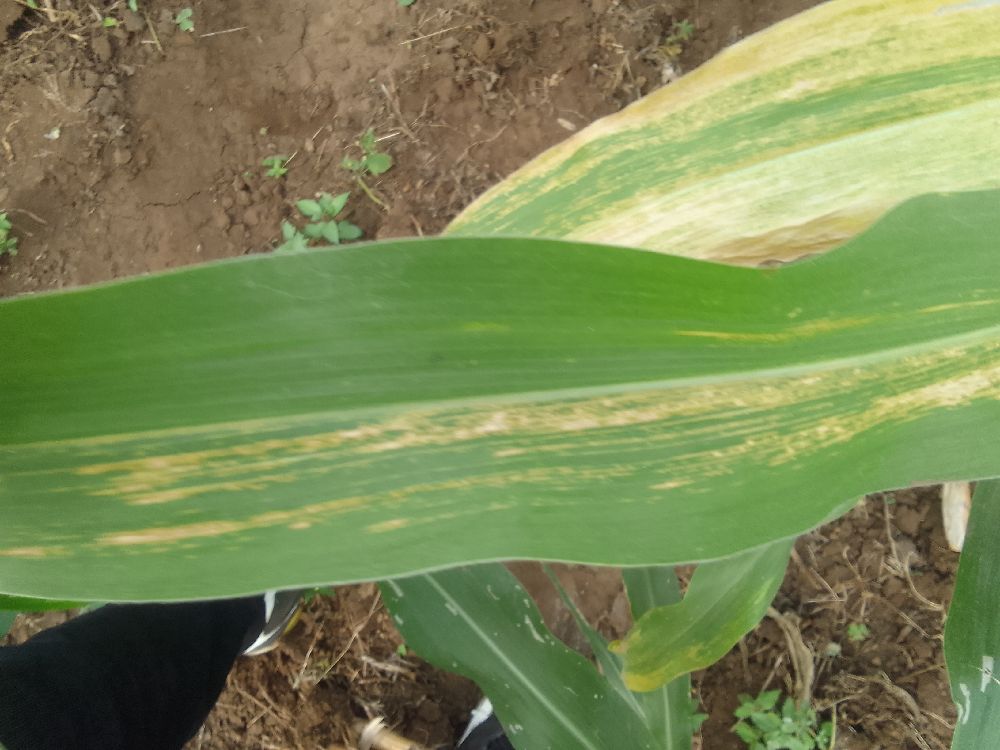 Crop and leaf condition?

maize, maize lethal necrosis
